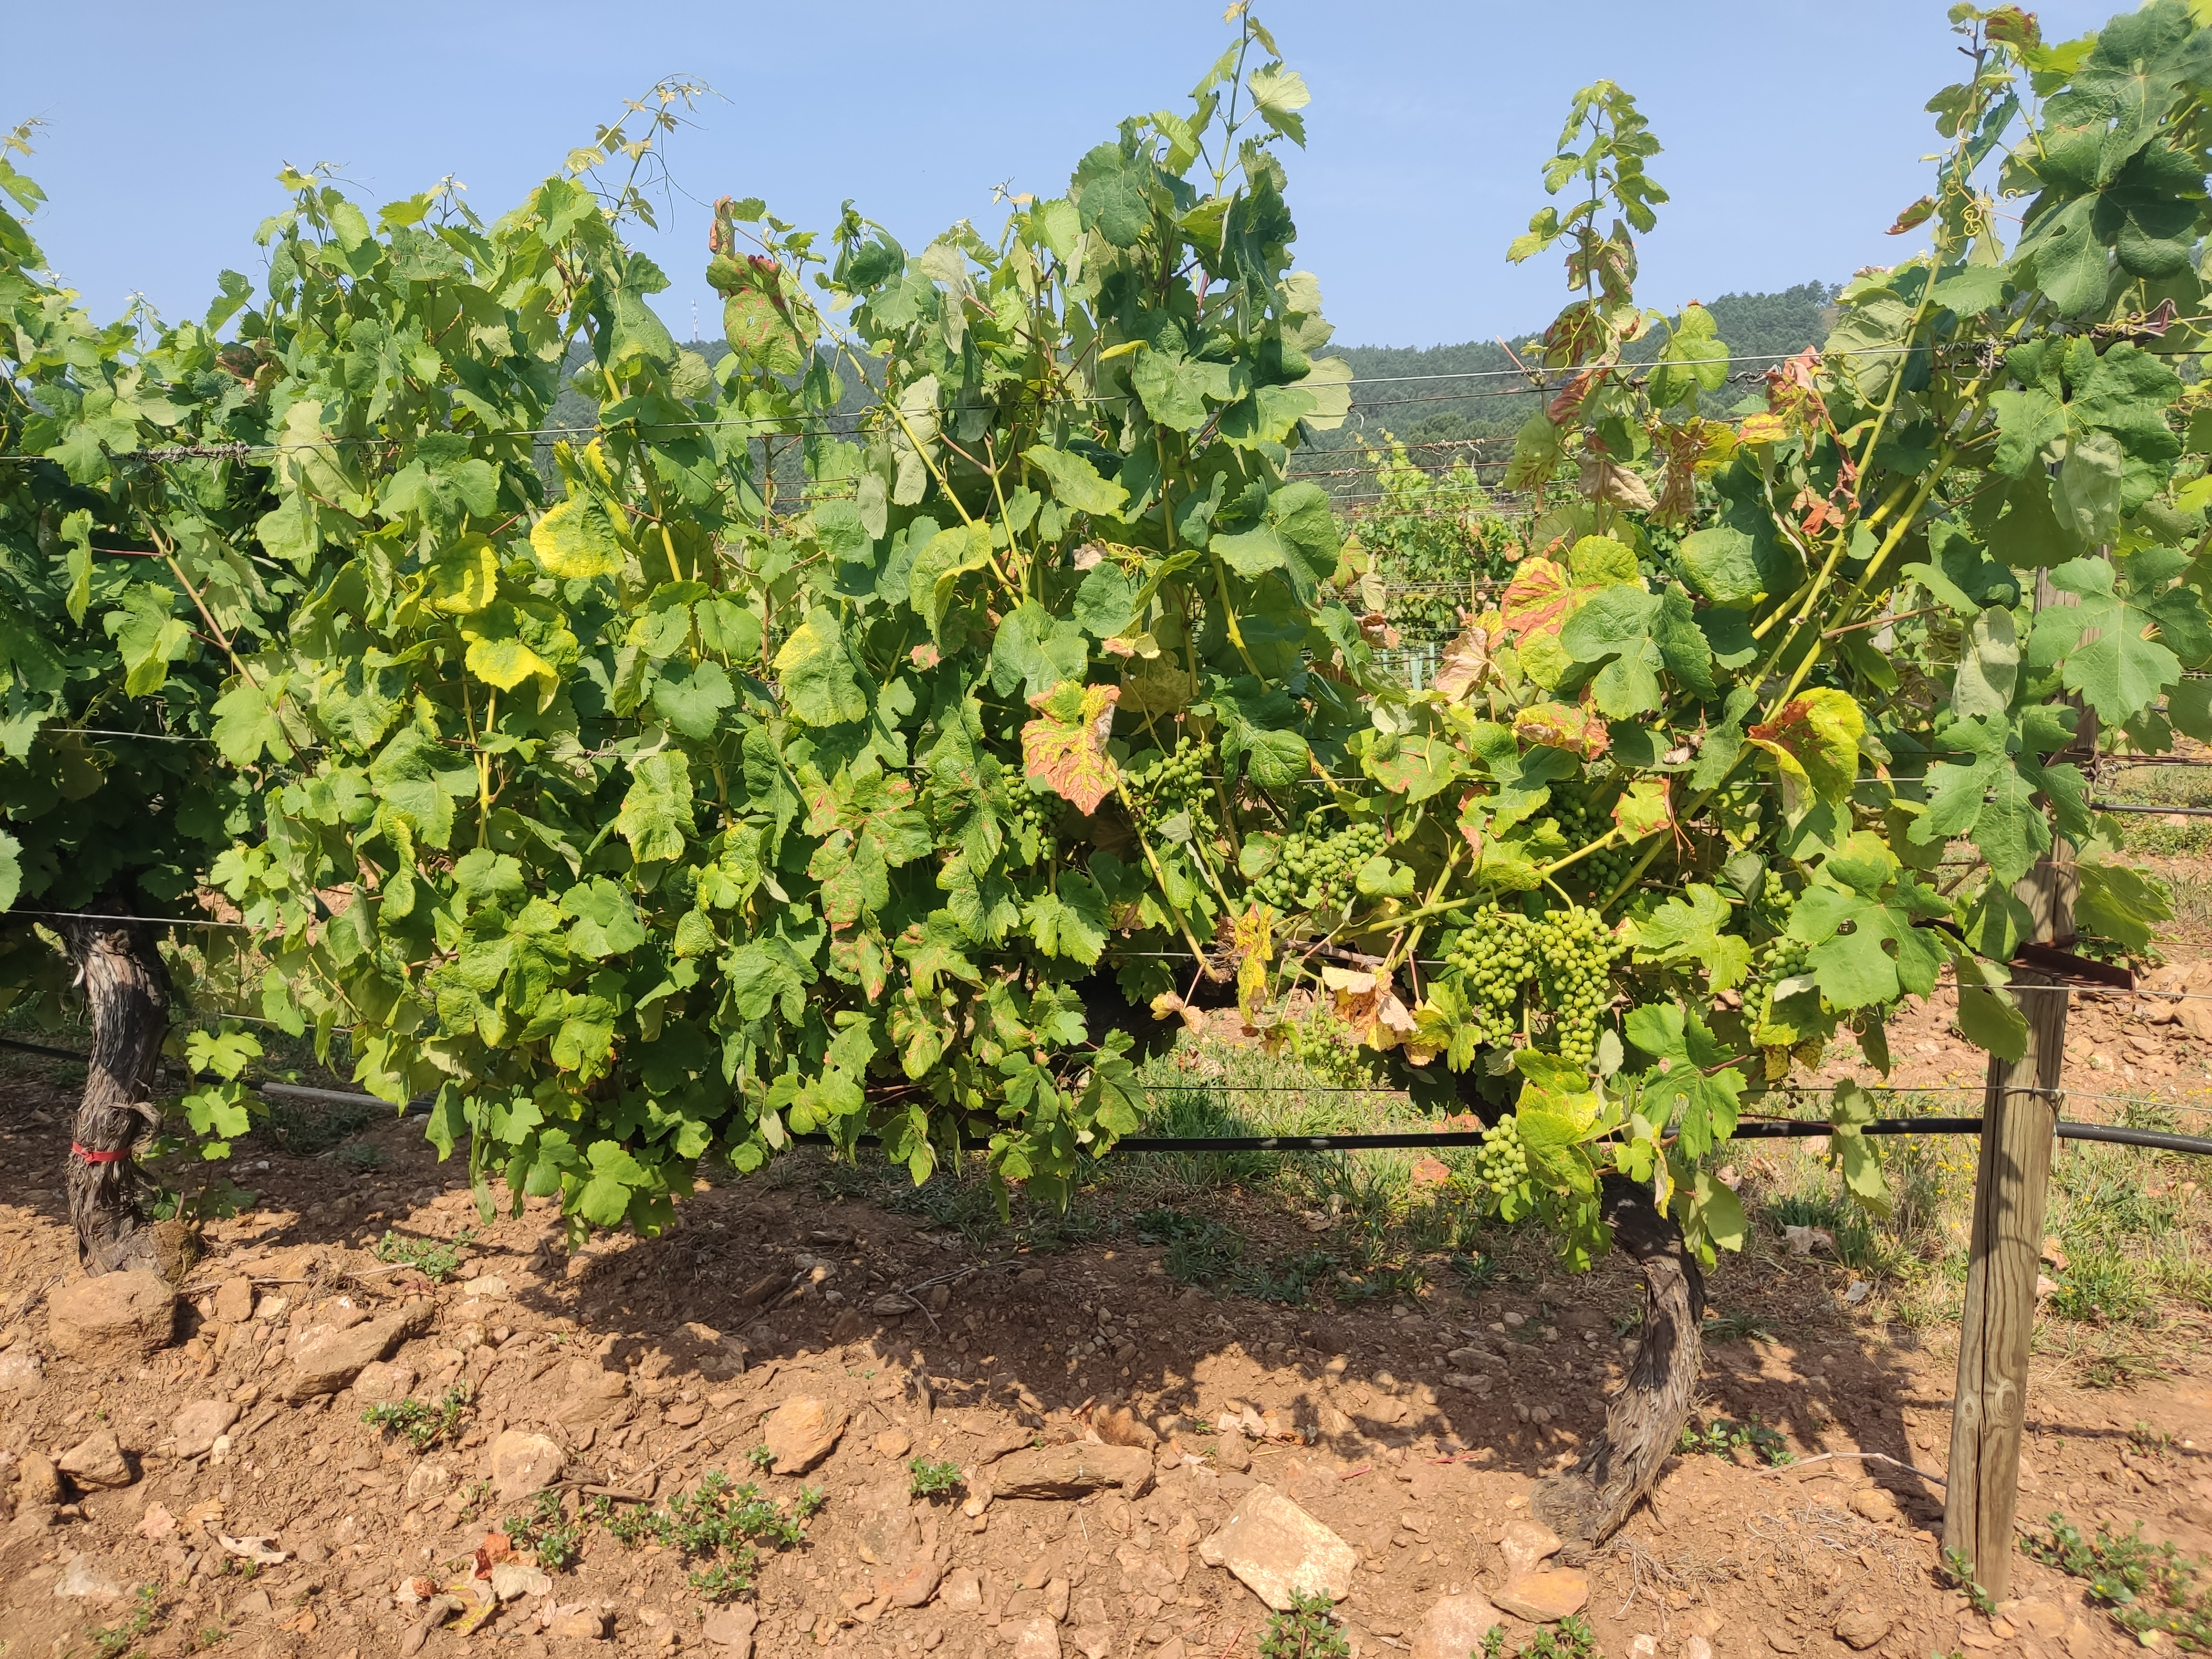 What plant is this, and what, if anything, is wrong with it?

grapevine, affected by esca disease
